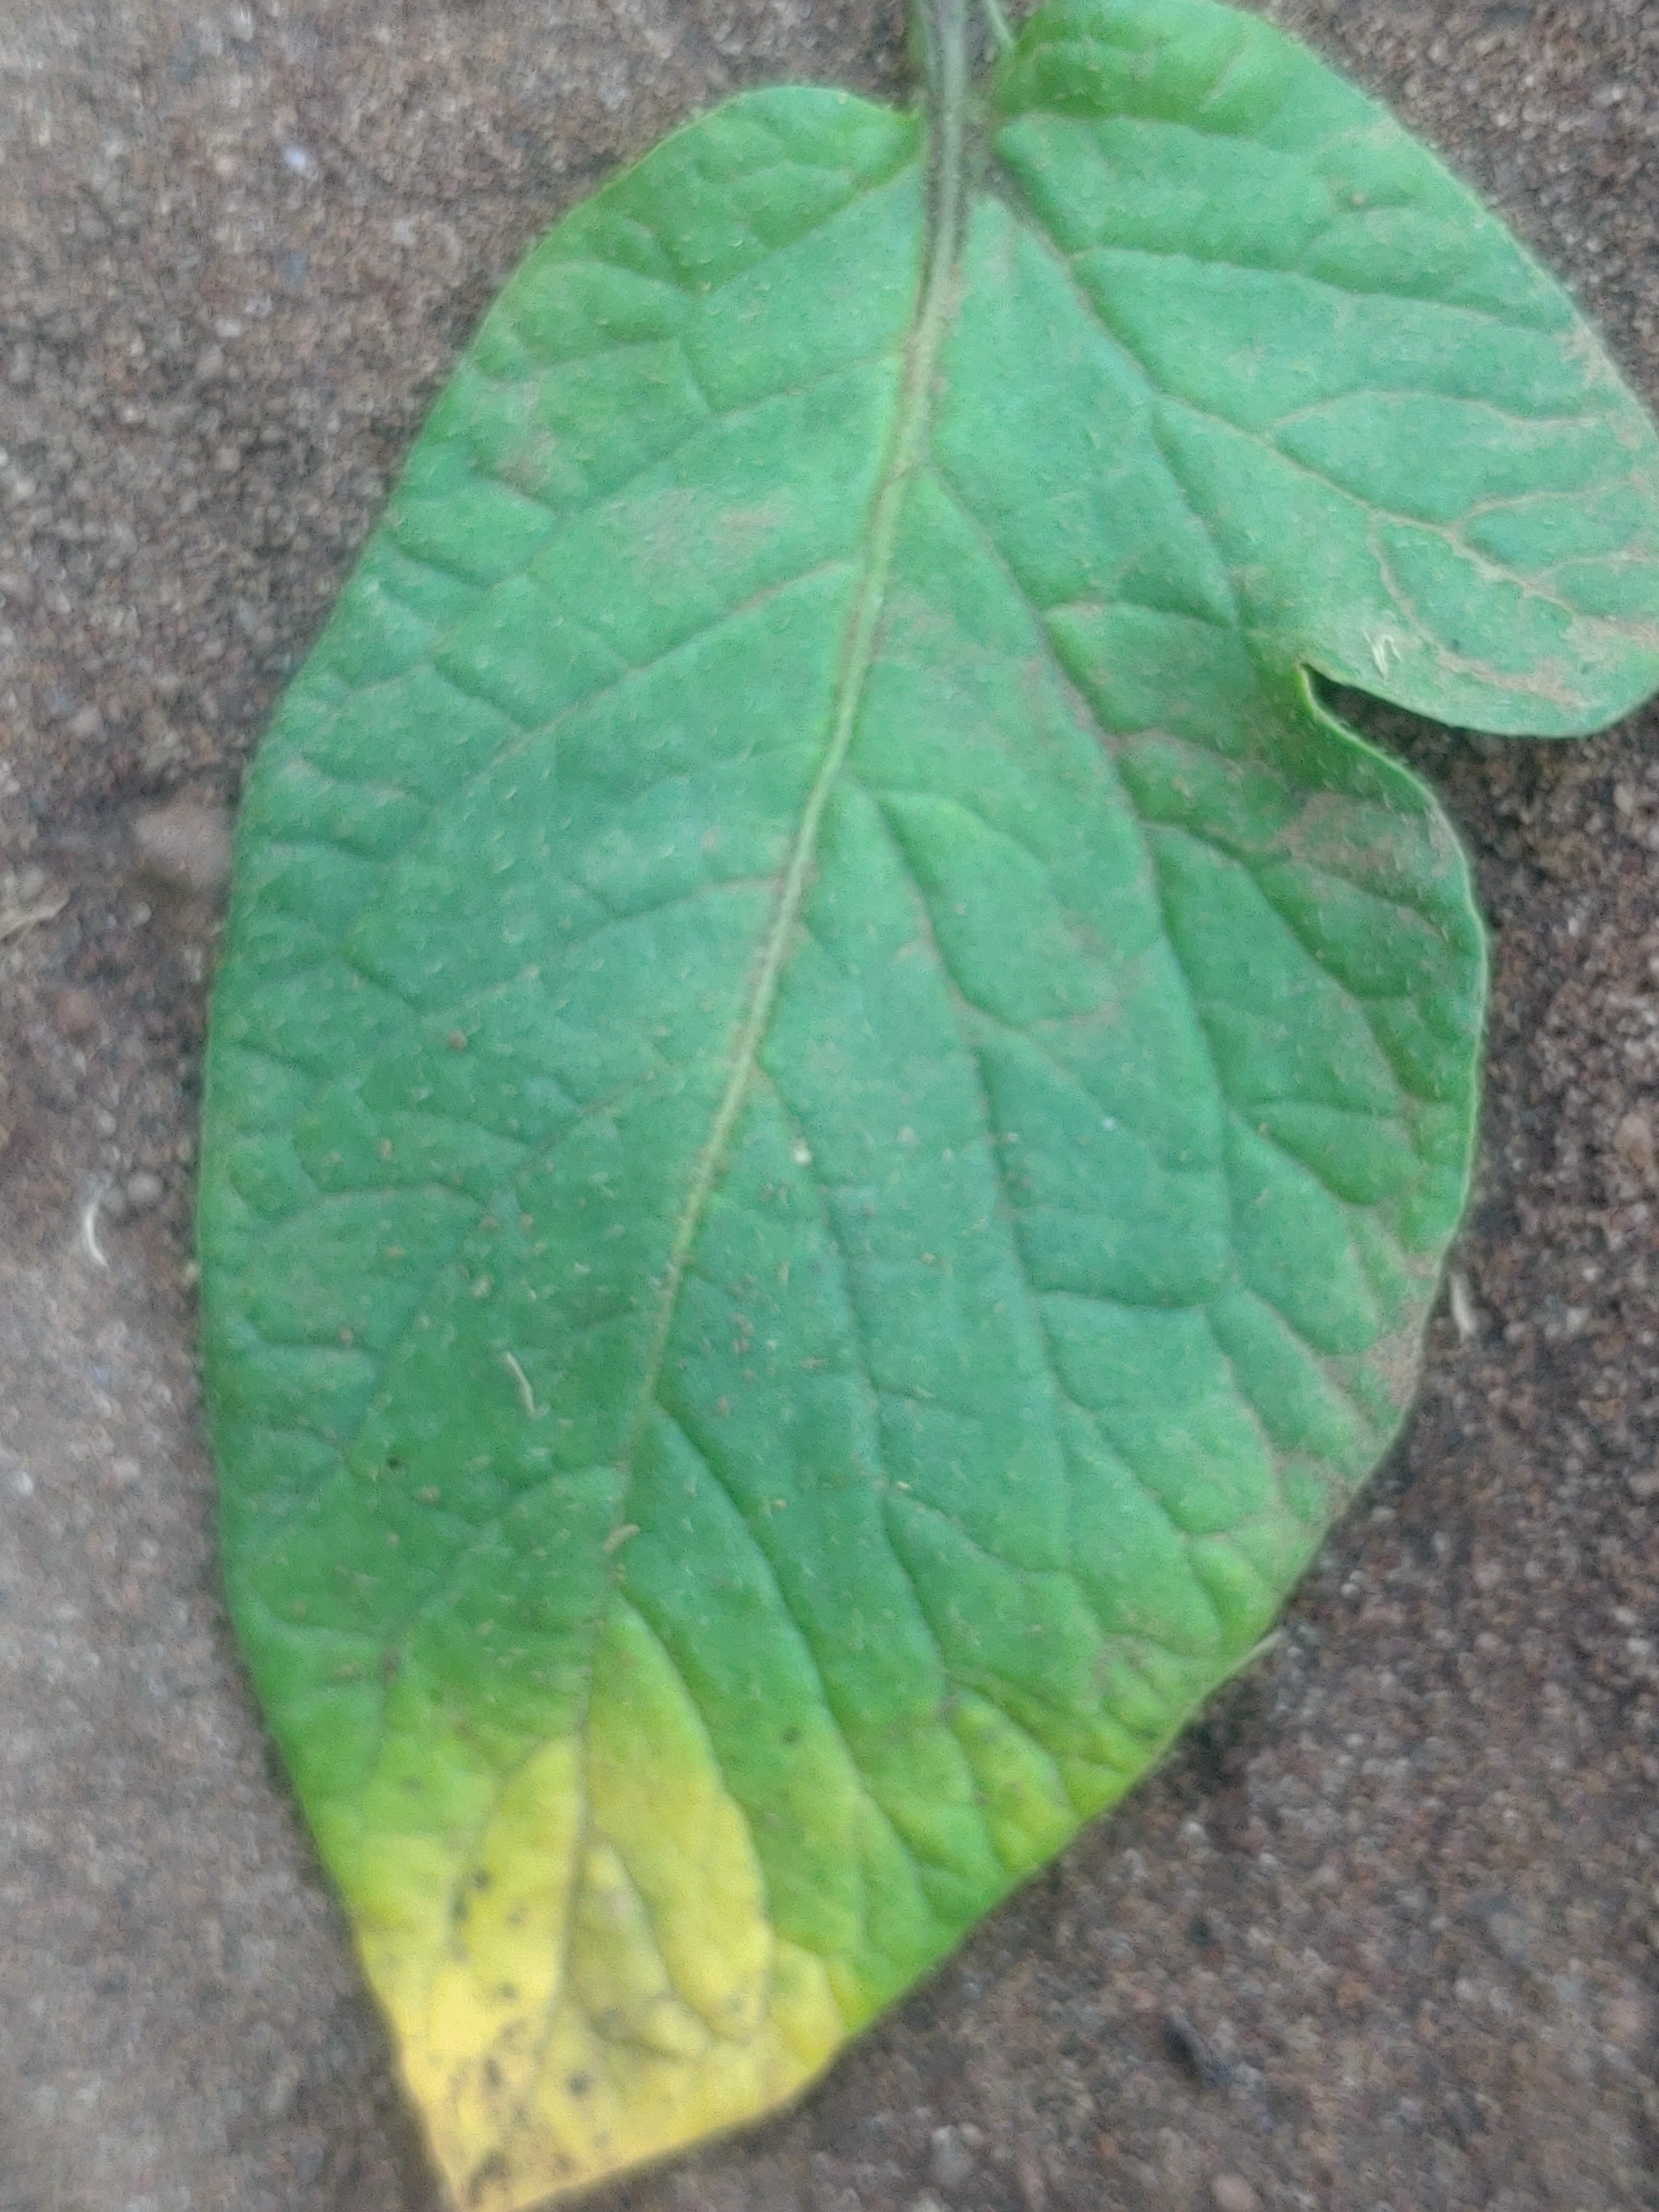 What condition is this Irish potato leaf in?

late blight
